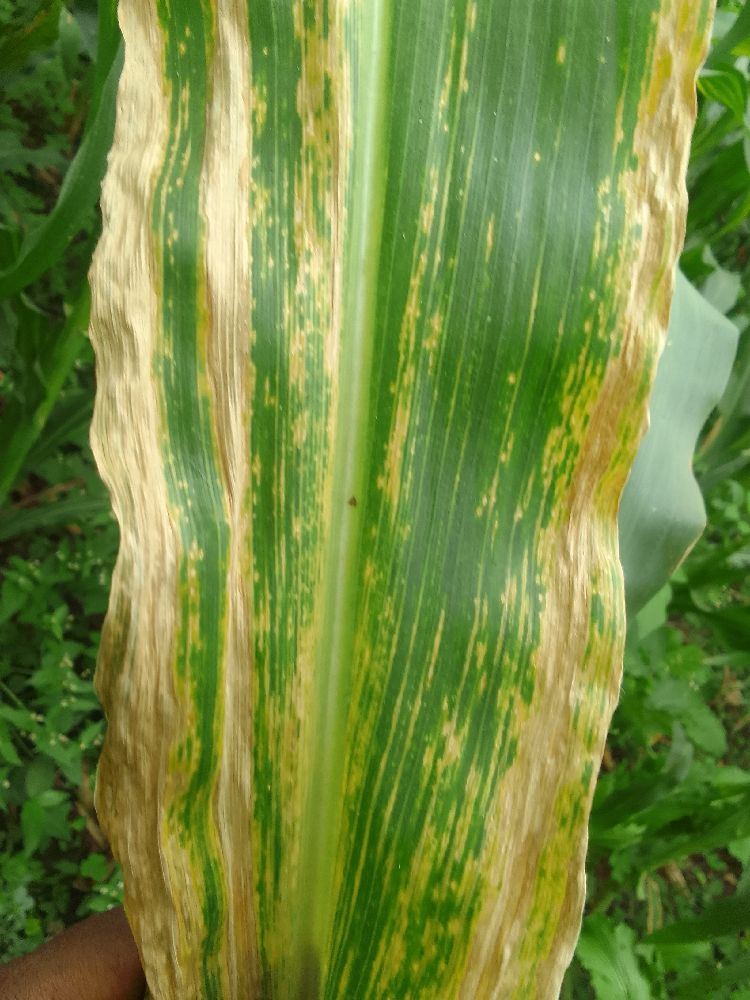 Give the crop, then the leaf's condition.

maize, maize lethal necrosis
